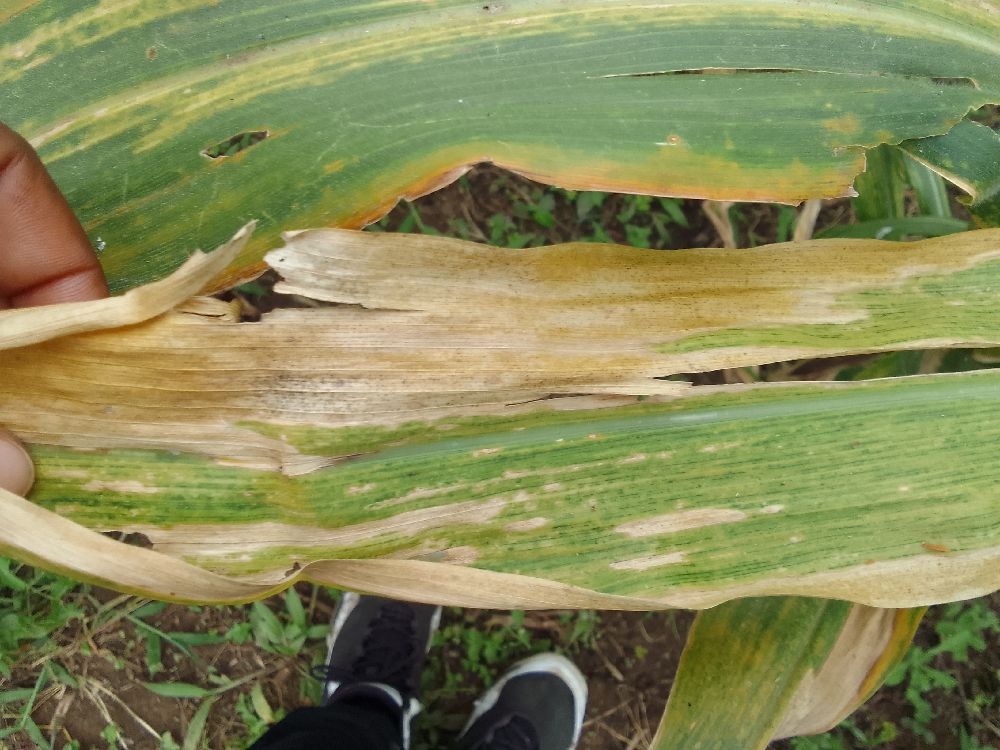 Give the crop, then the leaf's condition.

maize, maize lethal necrosis
